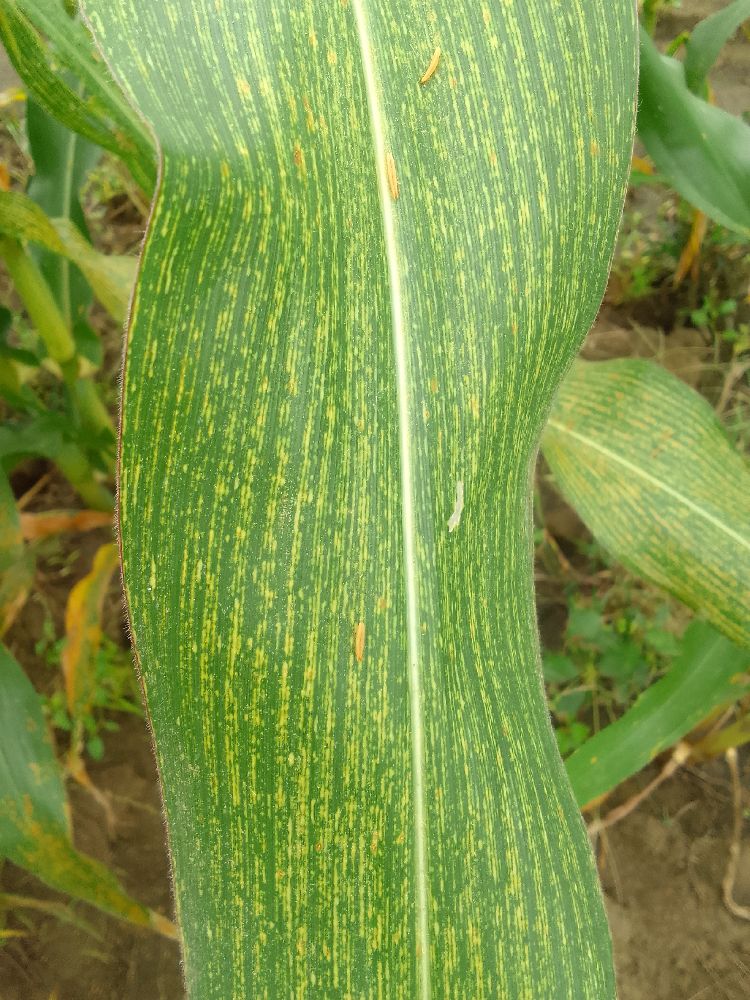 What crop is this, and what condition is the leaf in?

maize, maize streak virus
